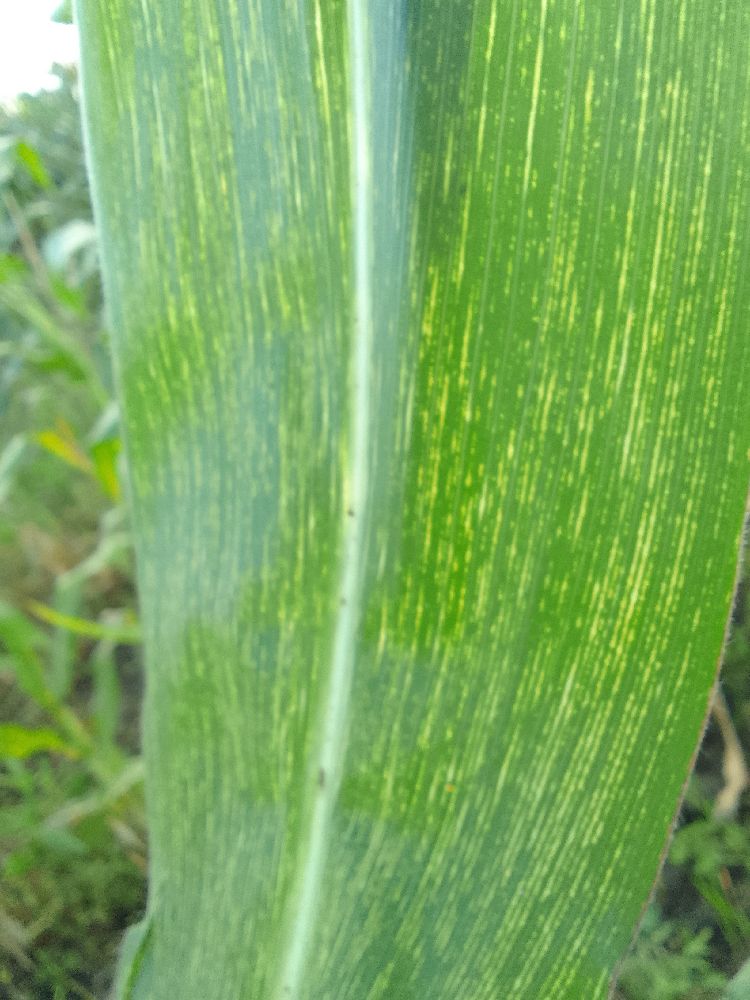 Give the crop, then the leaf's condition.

maize, maize streak virus
